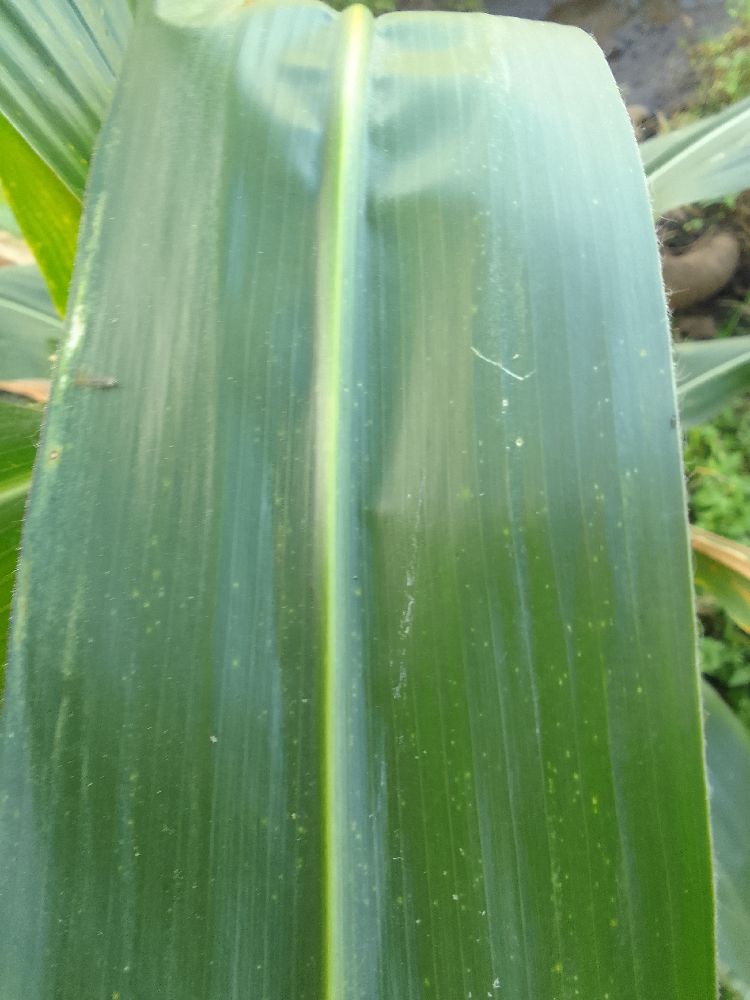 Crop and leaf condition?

maize, healthy
